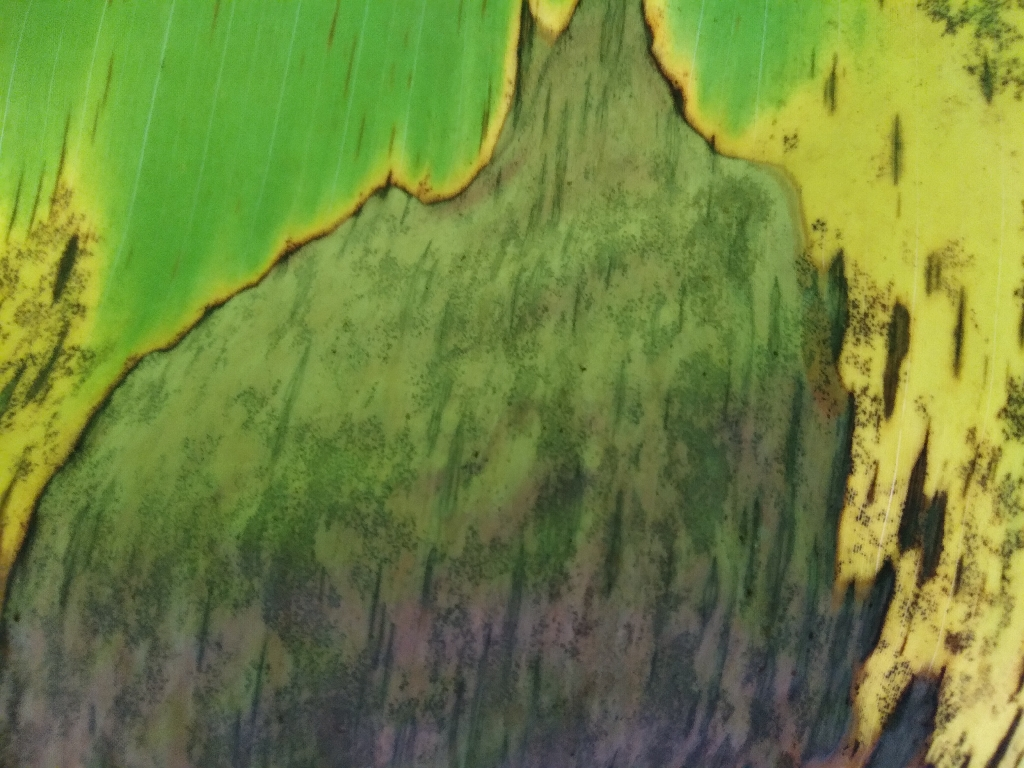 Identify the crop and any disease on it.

banana, black sigatoka
